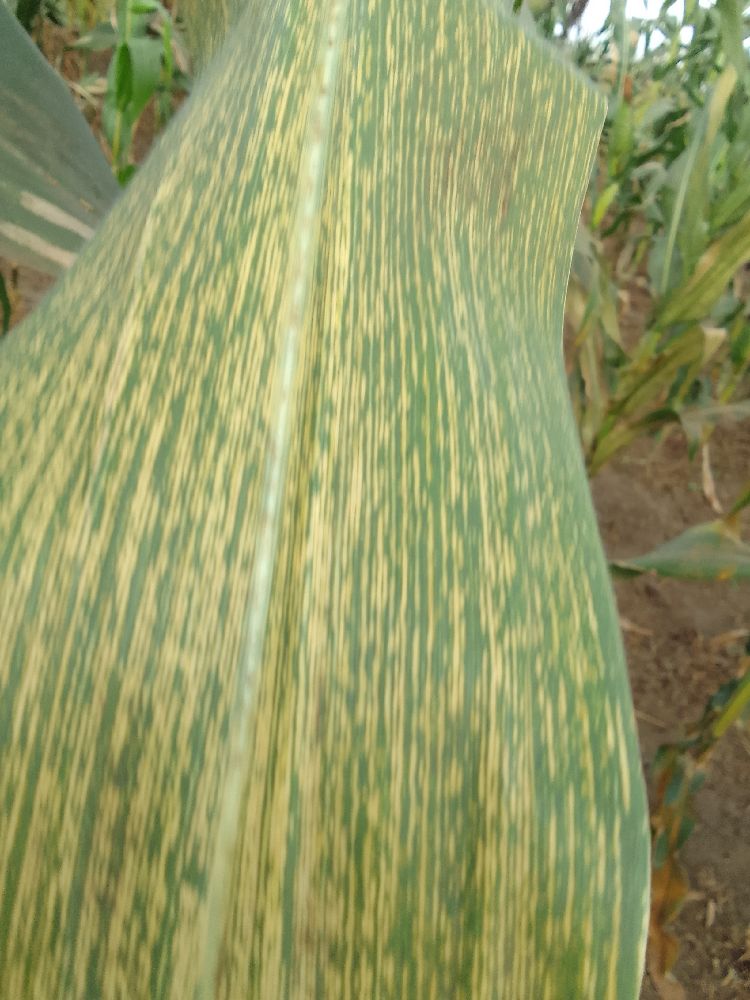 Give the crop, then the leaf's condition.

maize, maize streak virus
